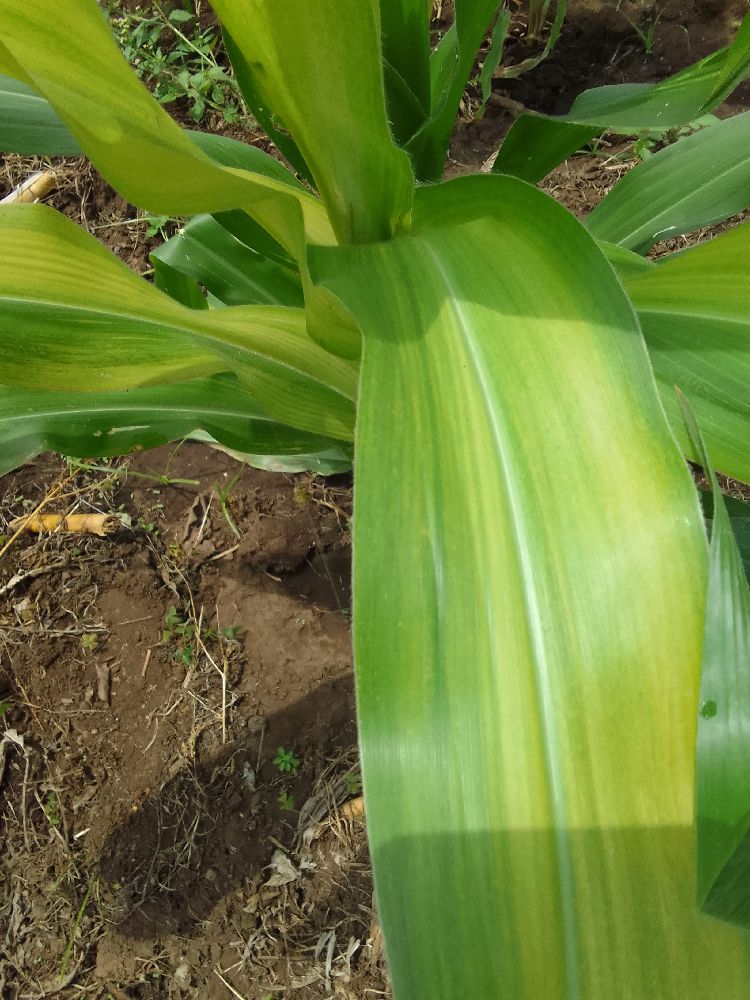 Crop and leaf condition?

maize, maize lethal necrosis
